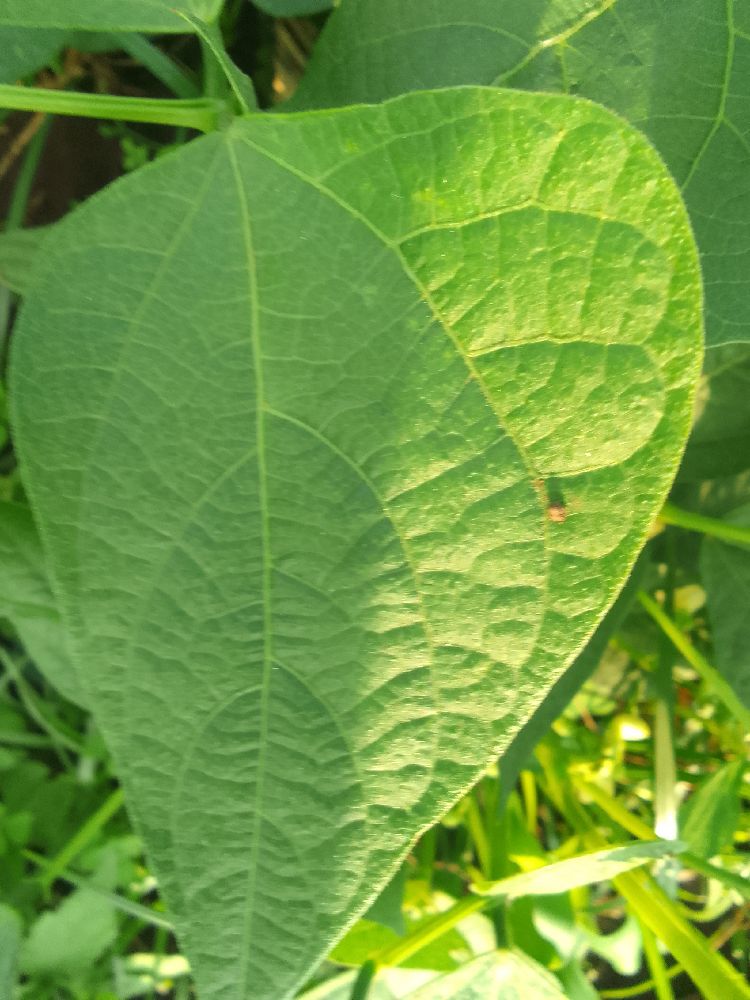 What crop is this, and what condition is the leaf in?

common bean, healthy
